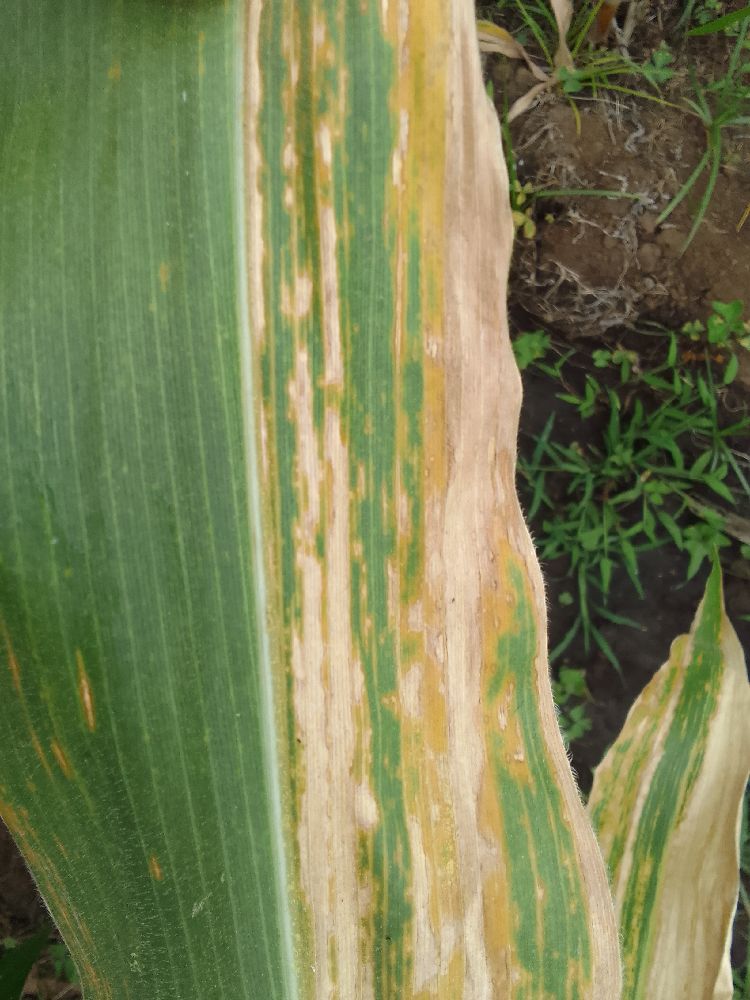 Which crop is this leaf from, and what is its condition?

maize, maize lethal necrosis
